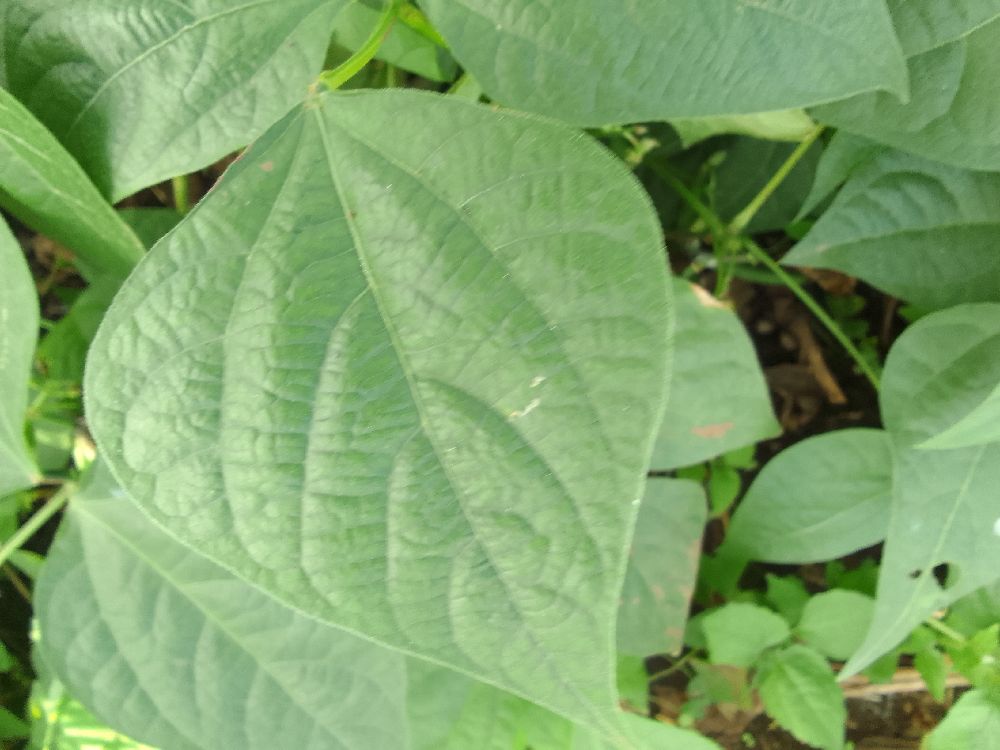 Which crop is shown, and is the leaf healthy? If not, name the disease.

common bean, healthy
